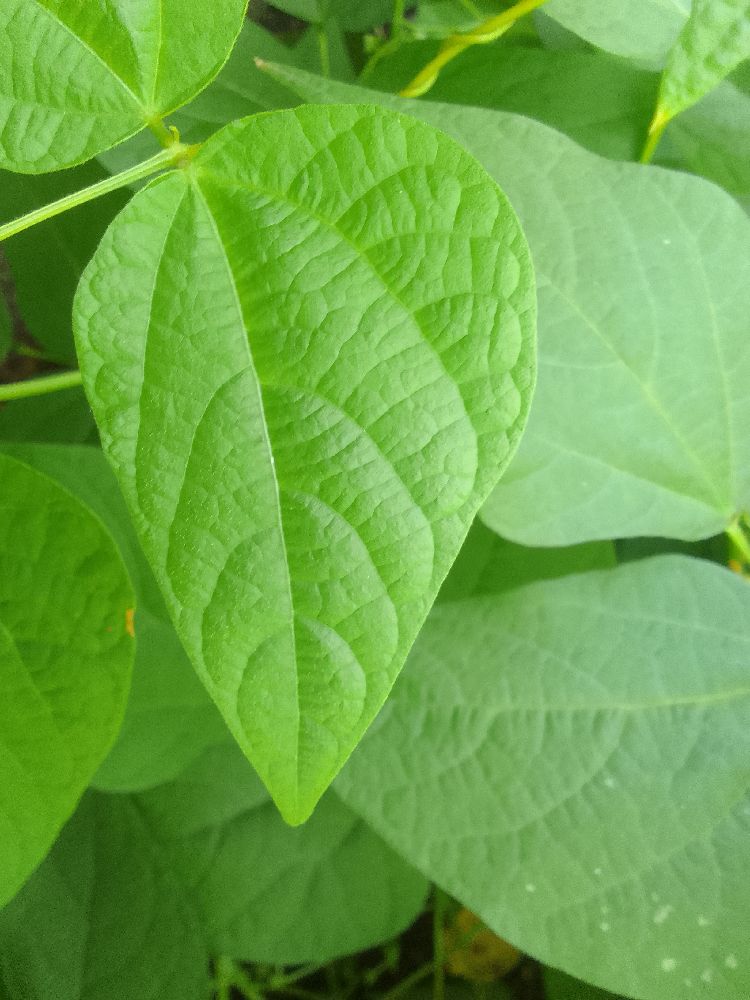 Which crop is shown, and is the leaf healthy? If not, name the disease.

common bean, healthy
